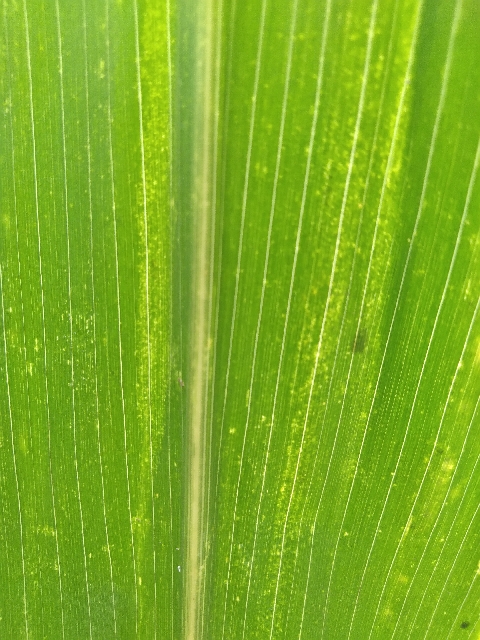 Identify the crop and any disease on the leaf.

maize, maize lethal necrosis
